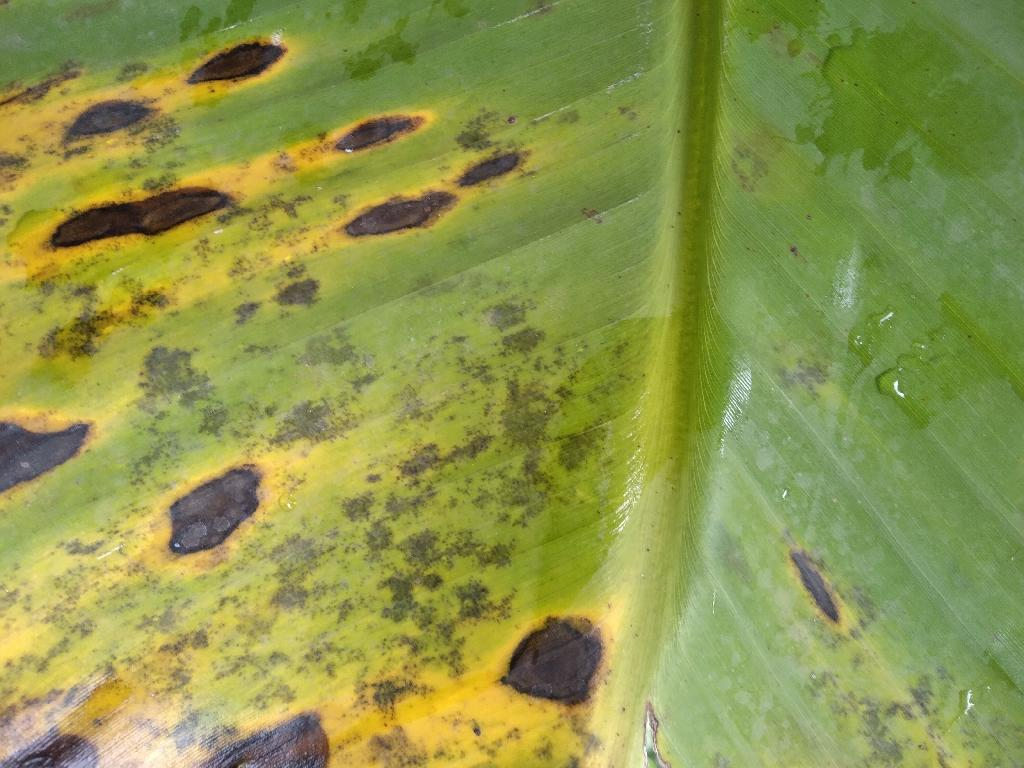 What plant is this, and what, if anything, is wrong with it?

banana, black sigatoka
